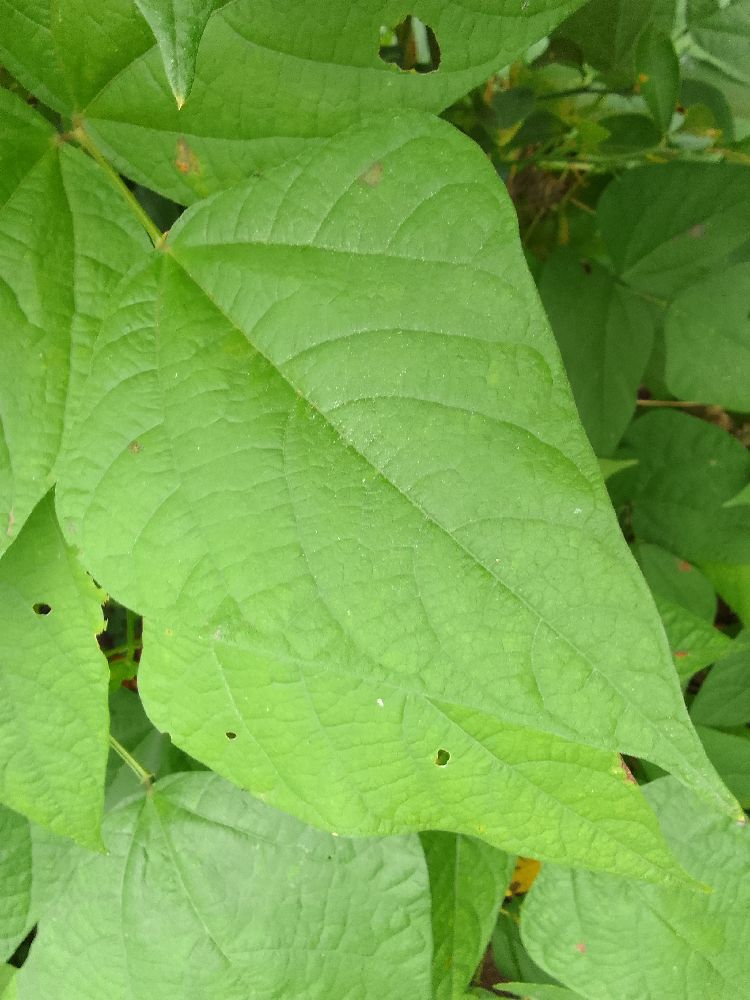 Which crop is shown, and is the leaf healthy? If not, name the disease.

common bean, healthy
